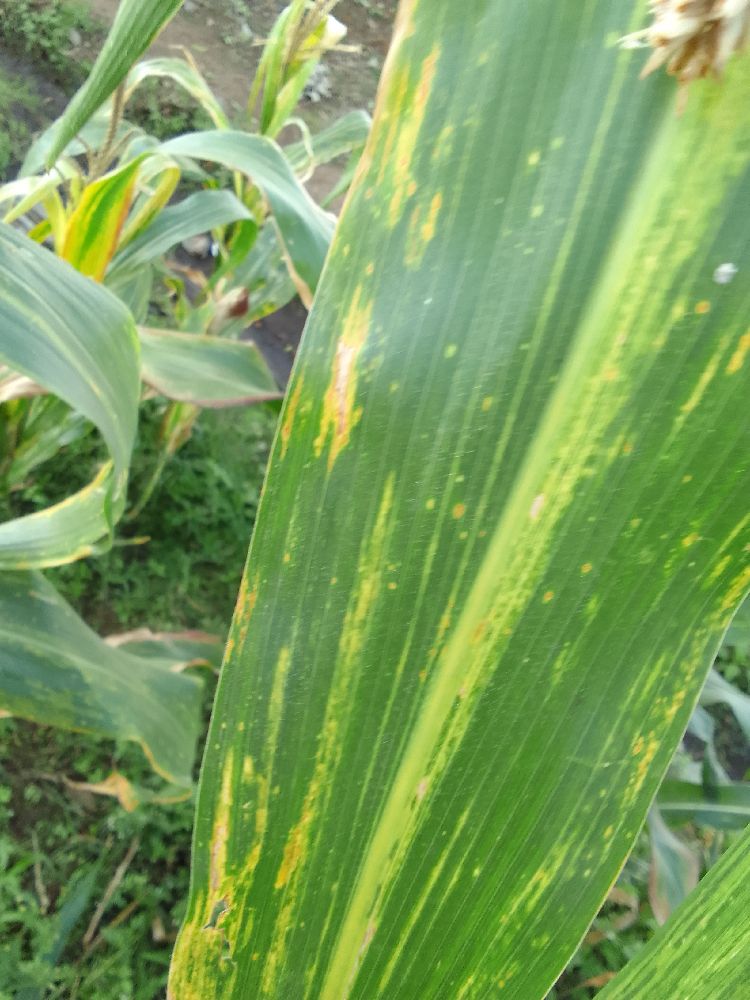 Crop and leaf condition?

maize, maize lethal necrosis
